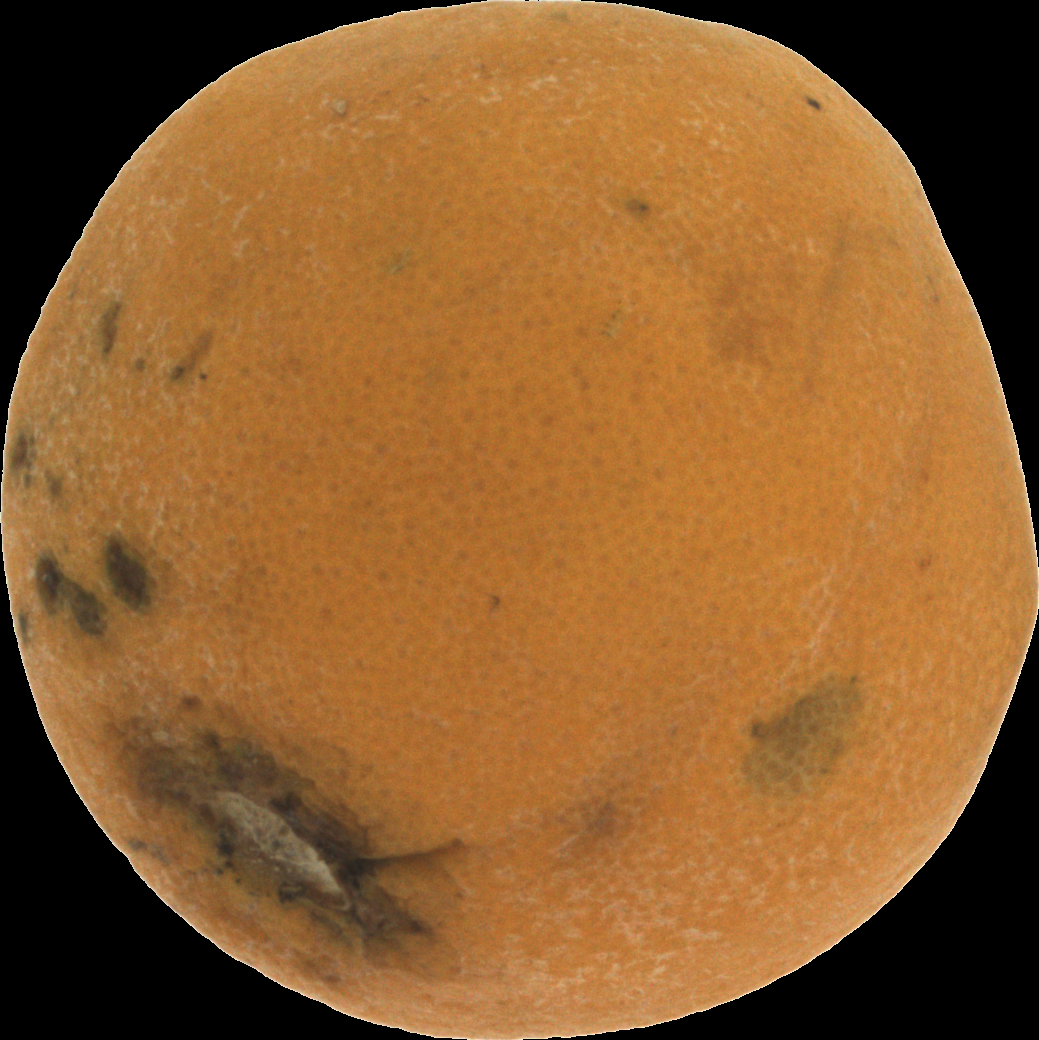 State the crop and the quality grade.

orange, bad
